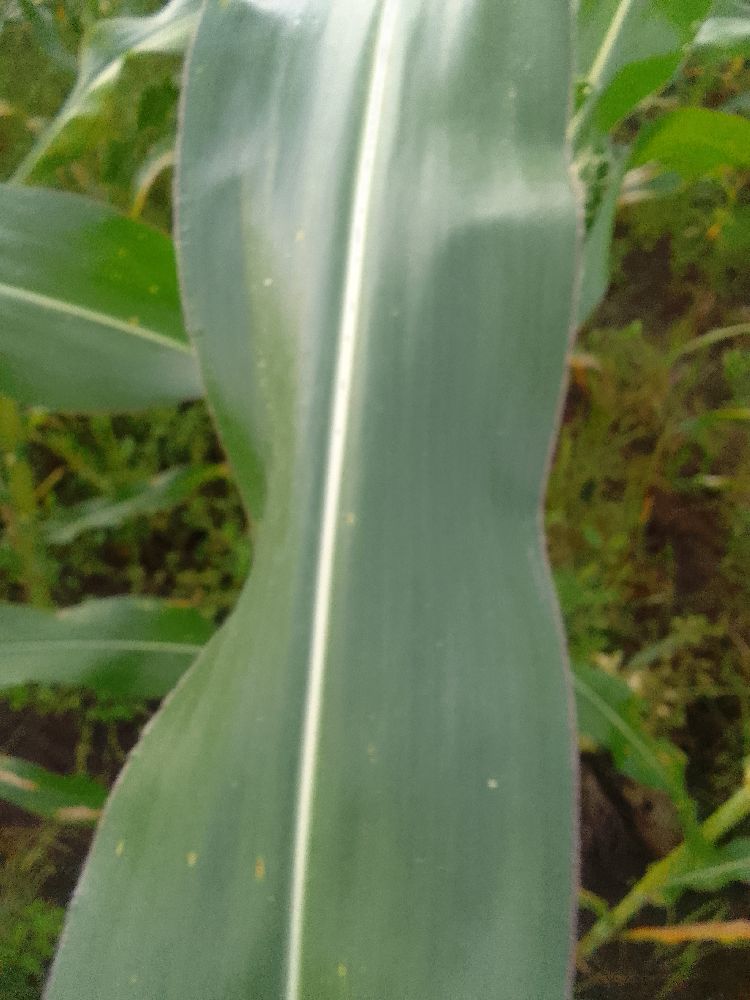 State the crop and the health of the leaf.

maize, healthy
